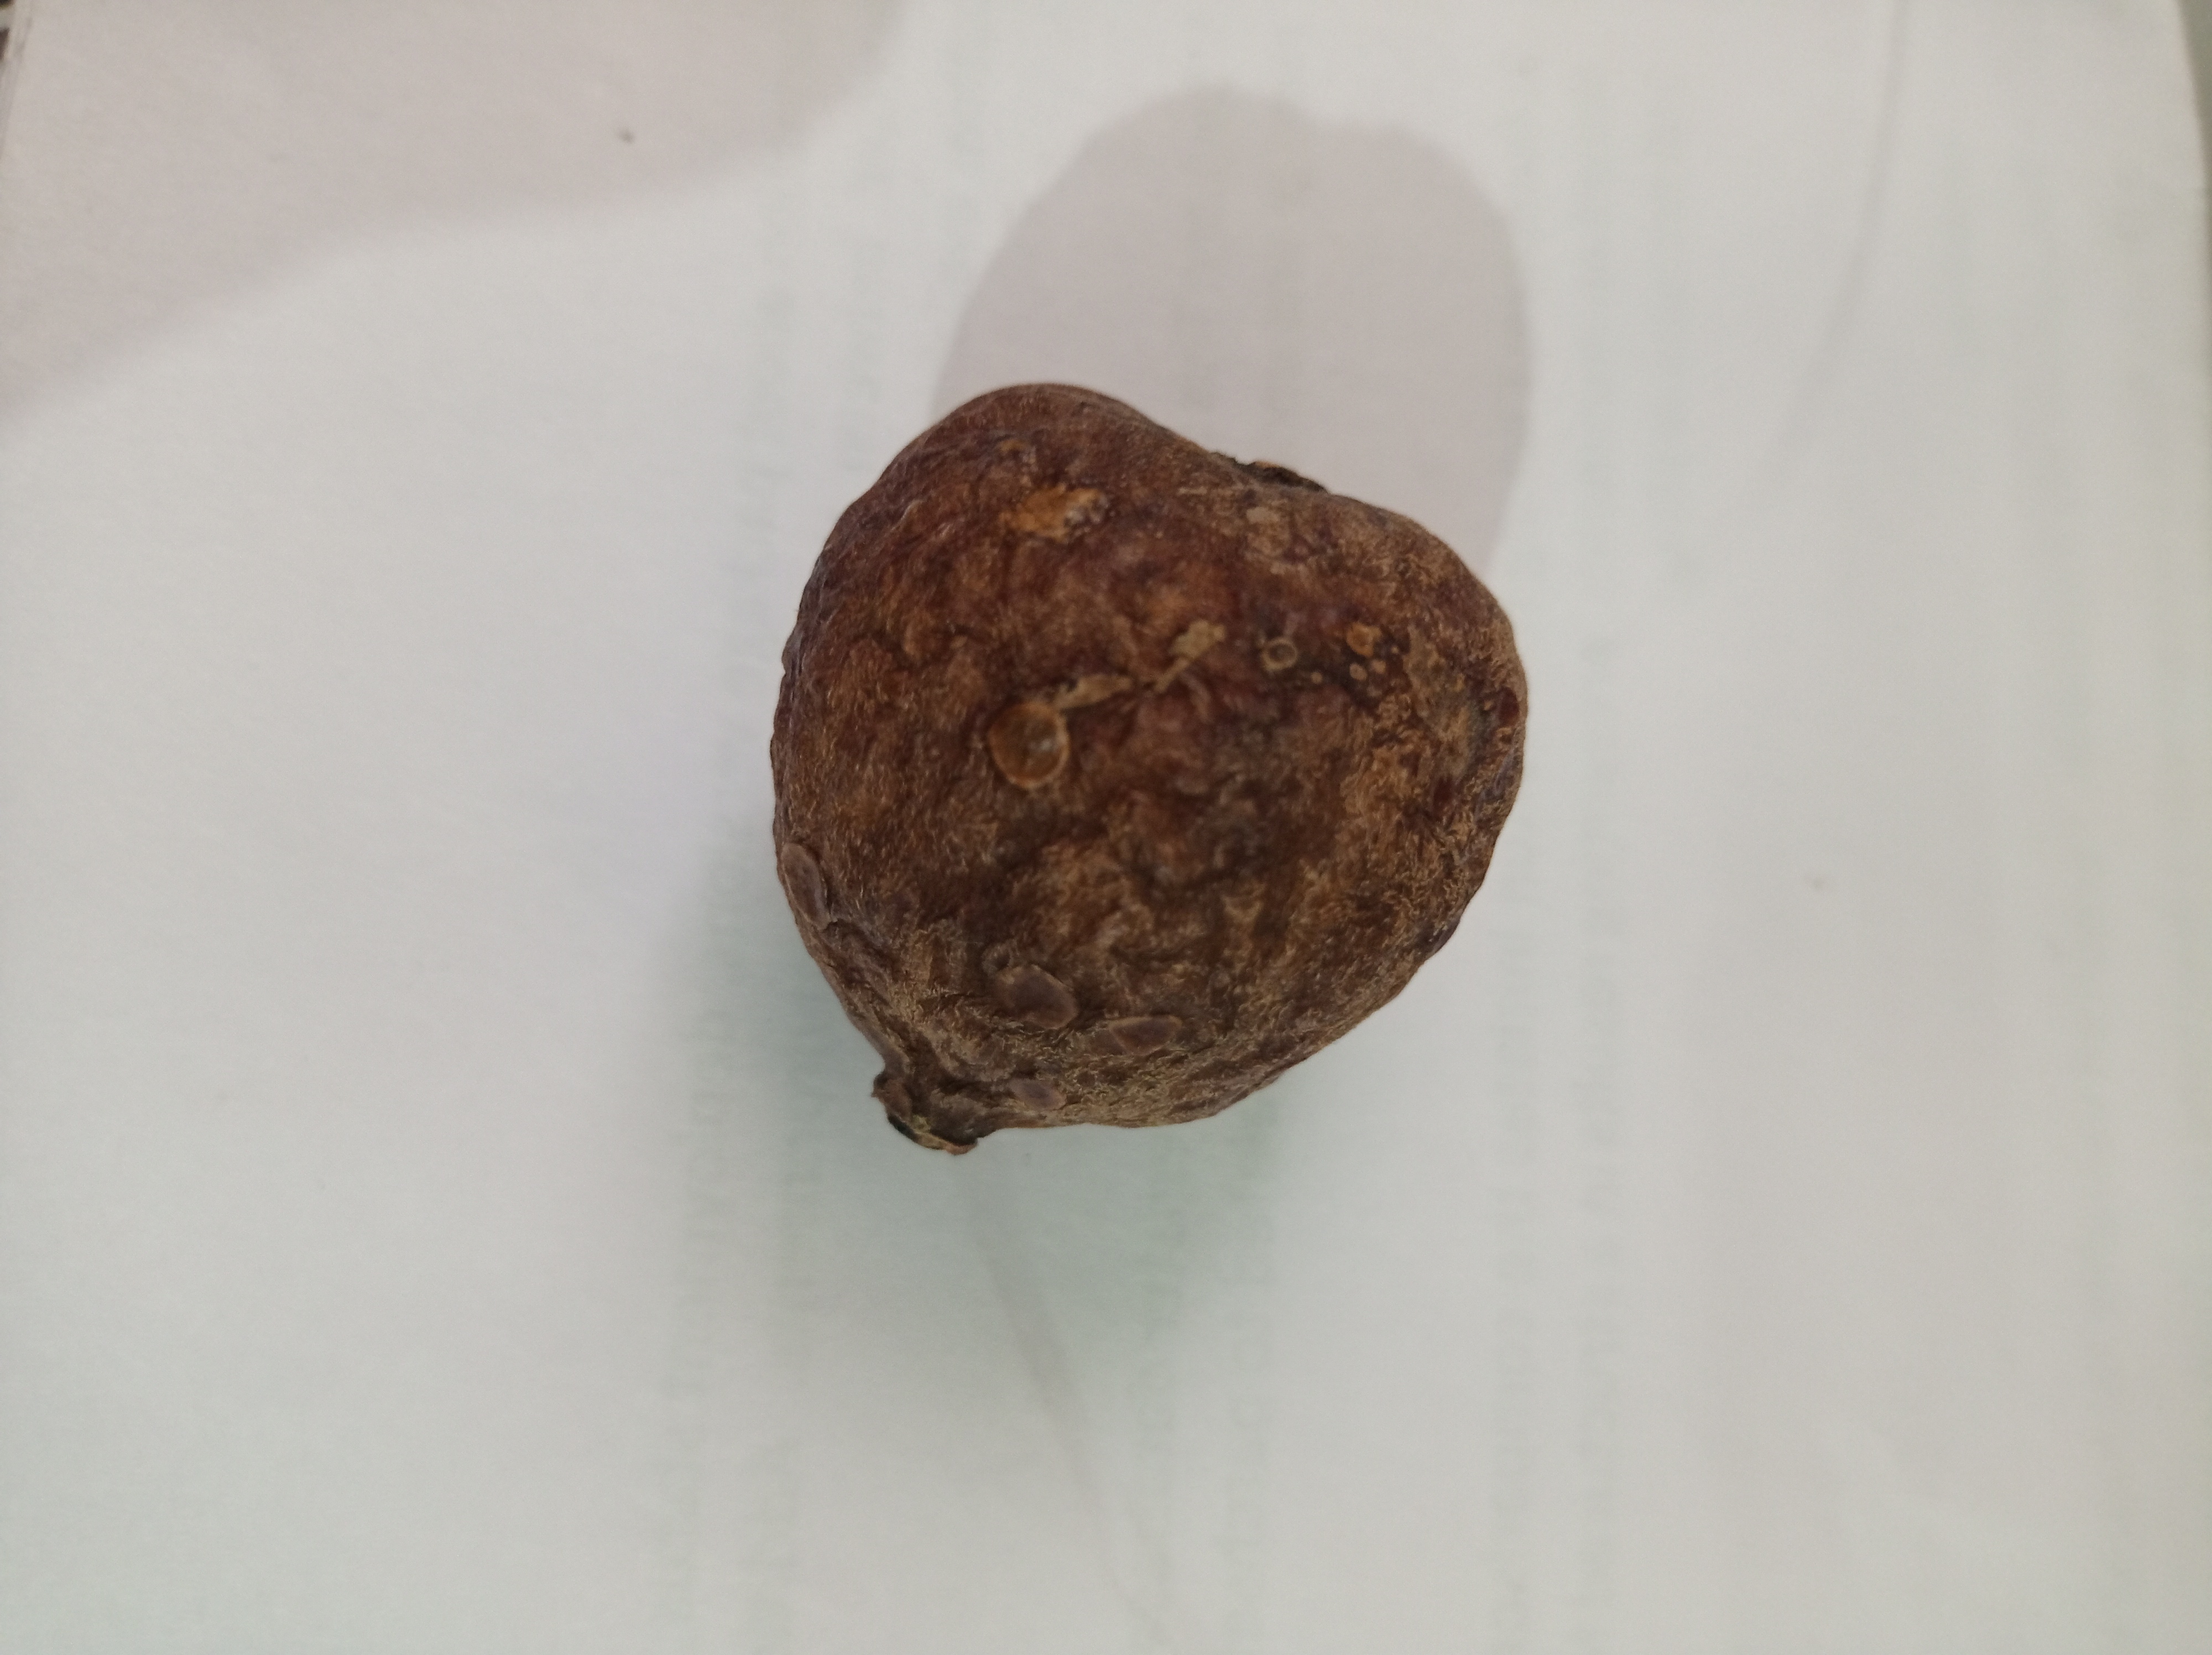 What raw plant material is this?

madanphal
